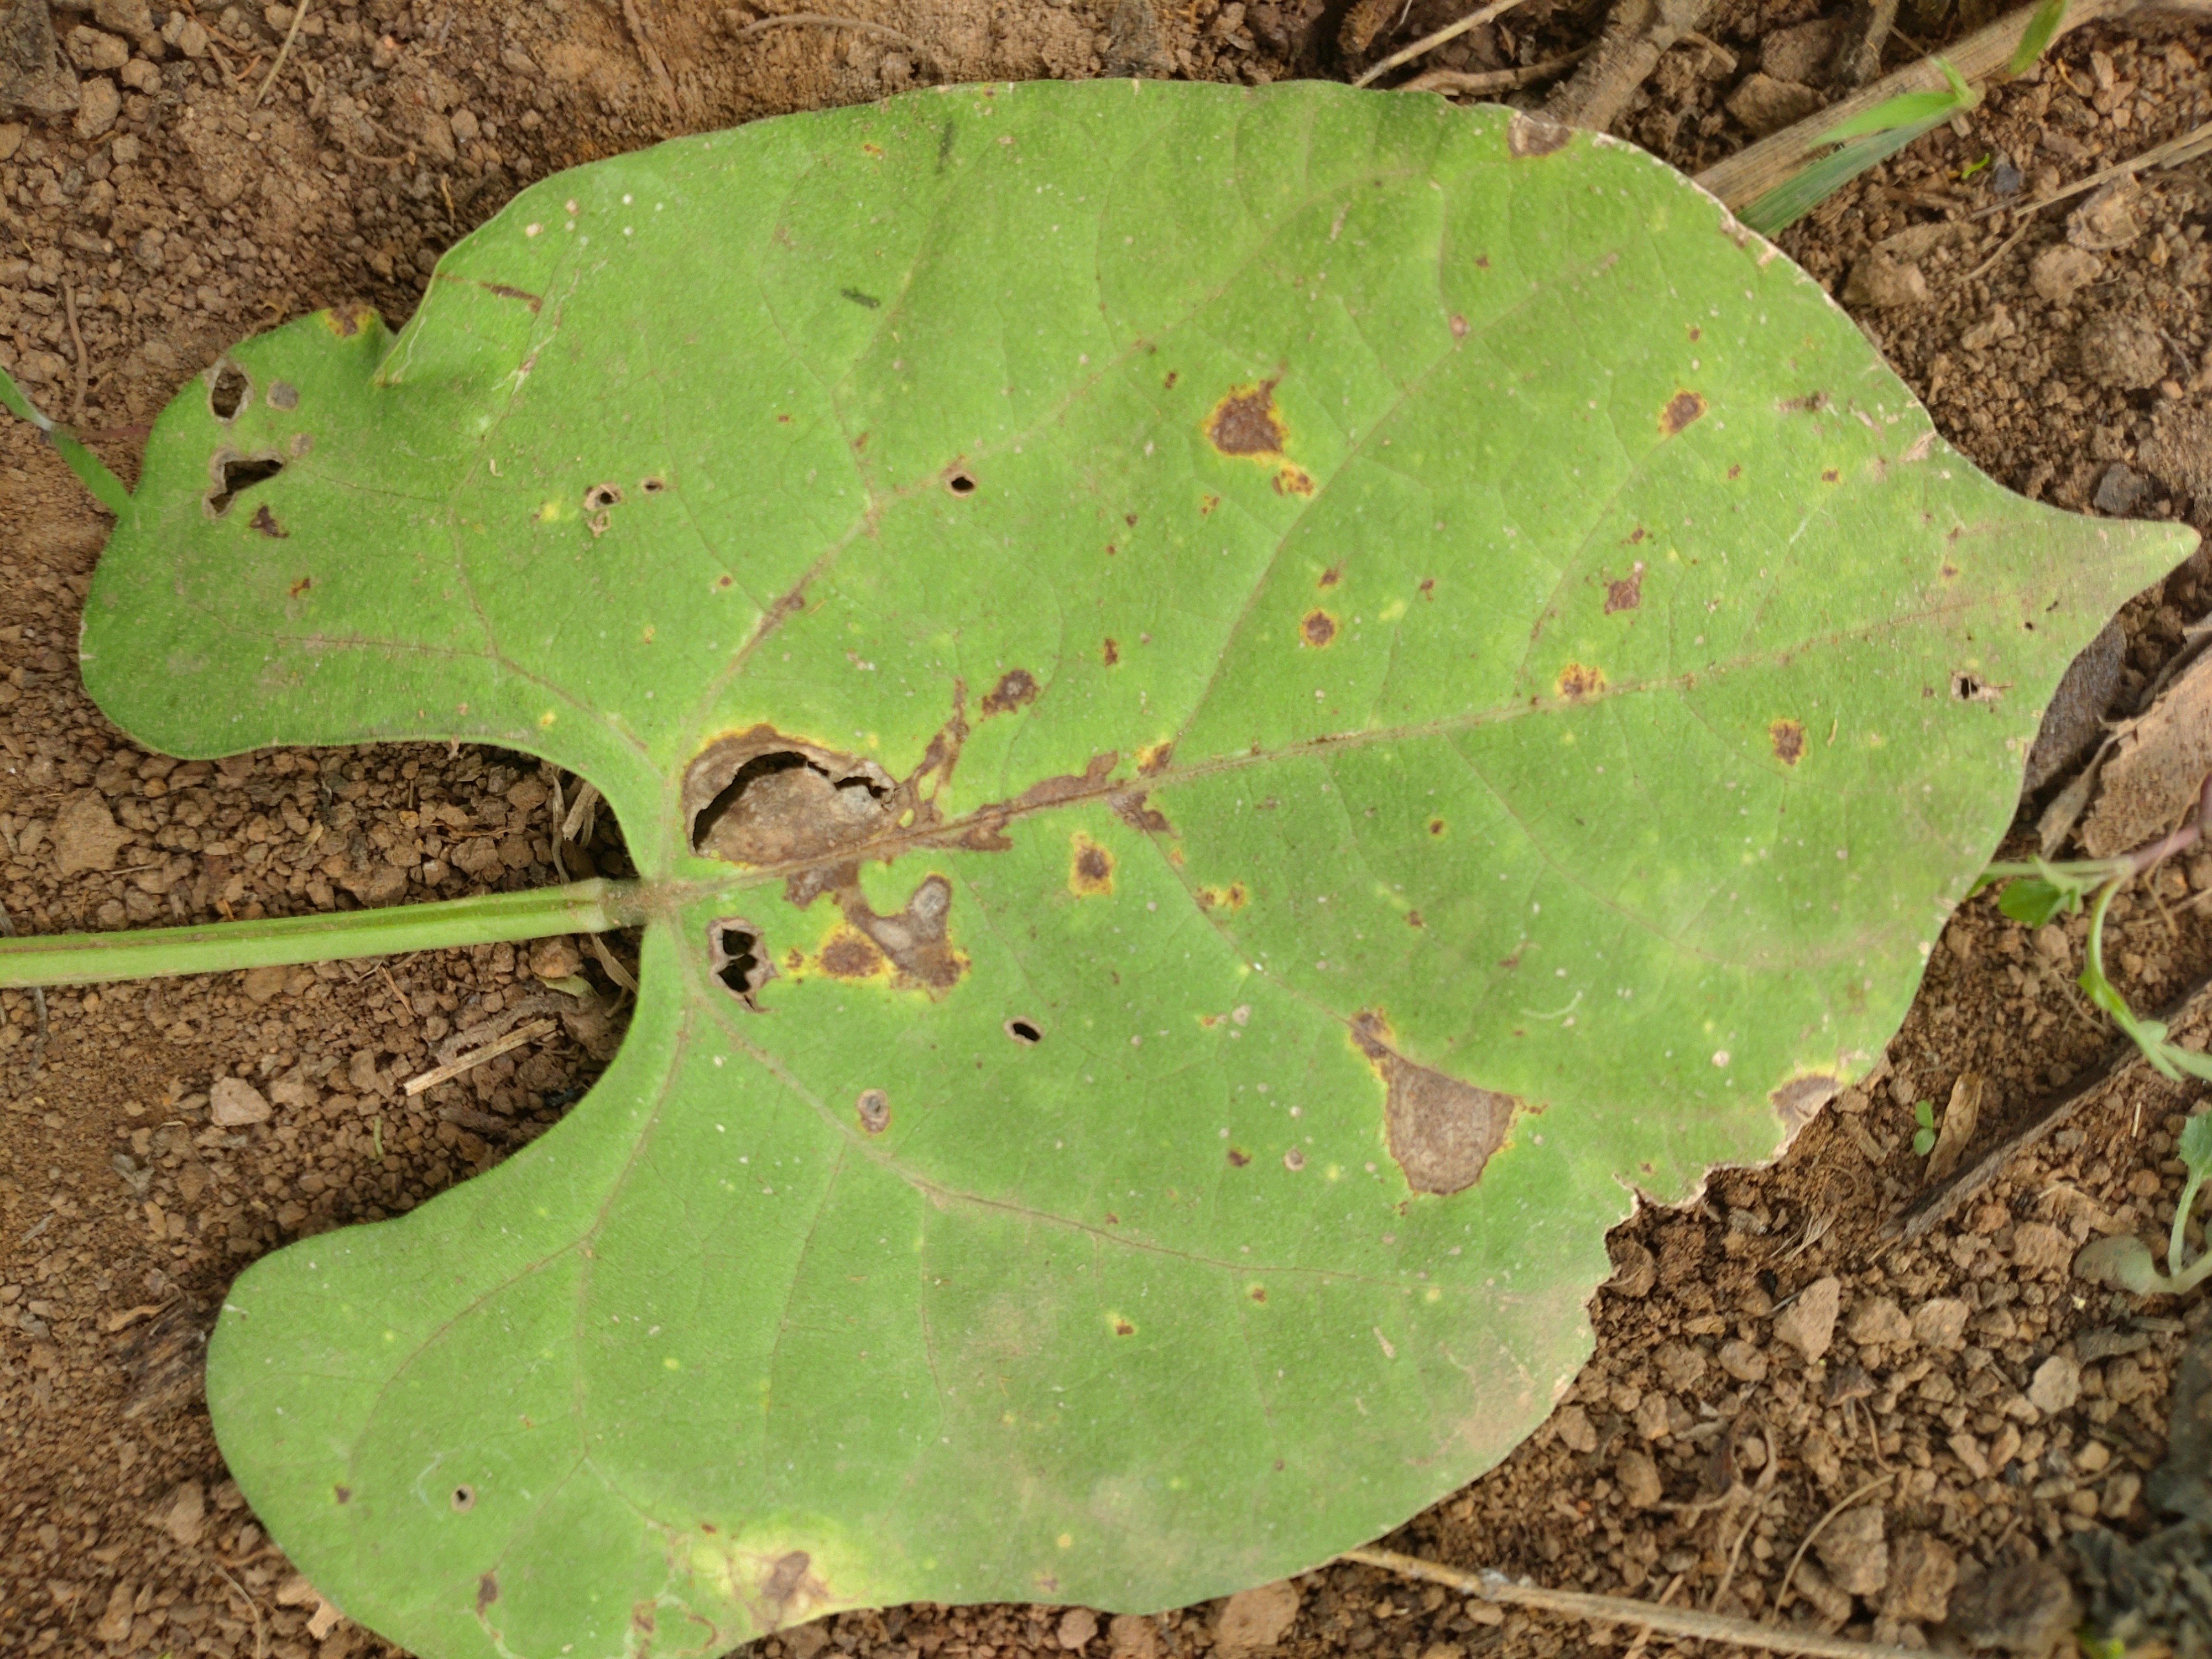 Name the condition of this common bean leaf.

rust
